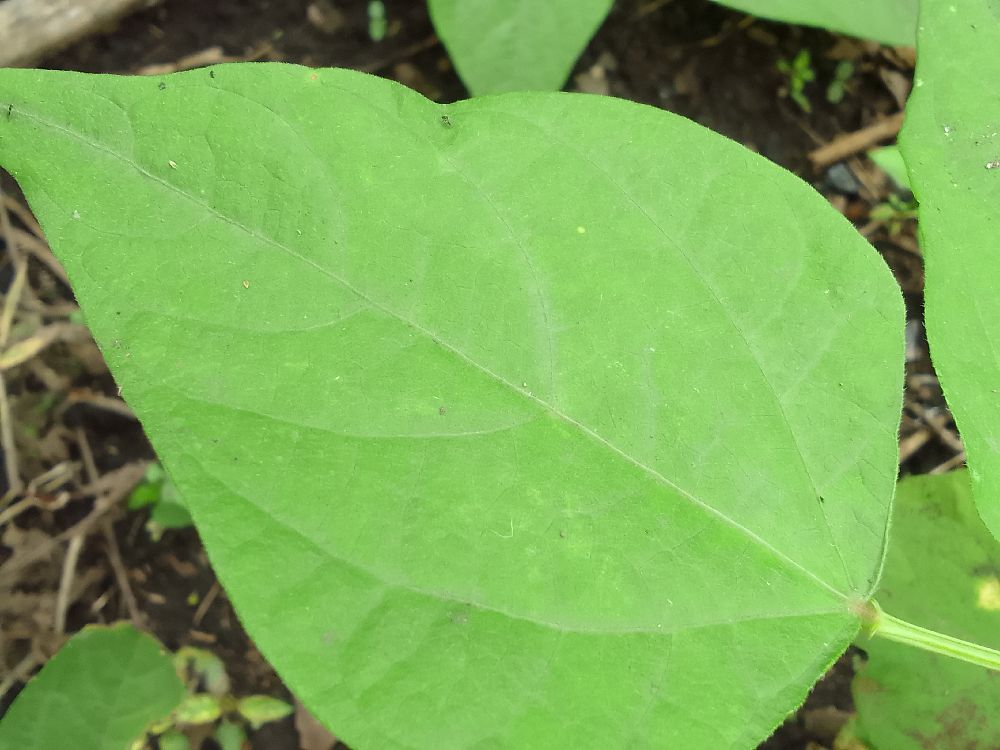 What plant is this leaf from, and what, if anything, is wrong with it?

common bean, healthy
